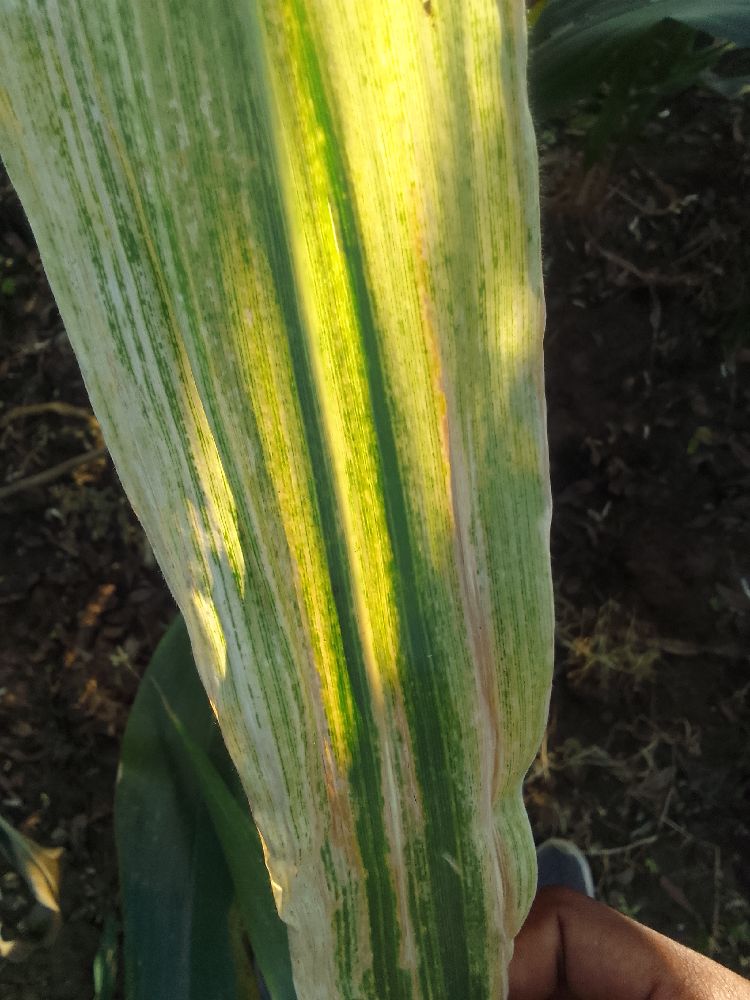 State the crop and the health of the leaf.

maize, maize lethal necrosis
